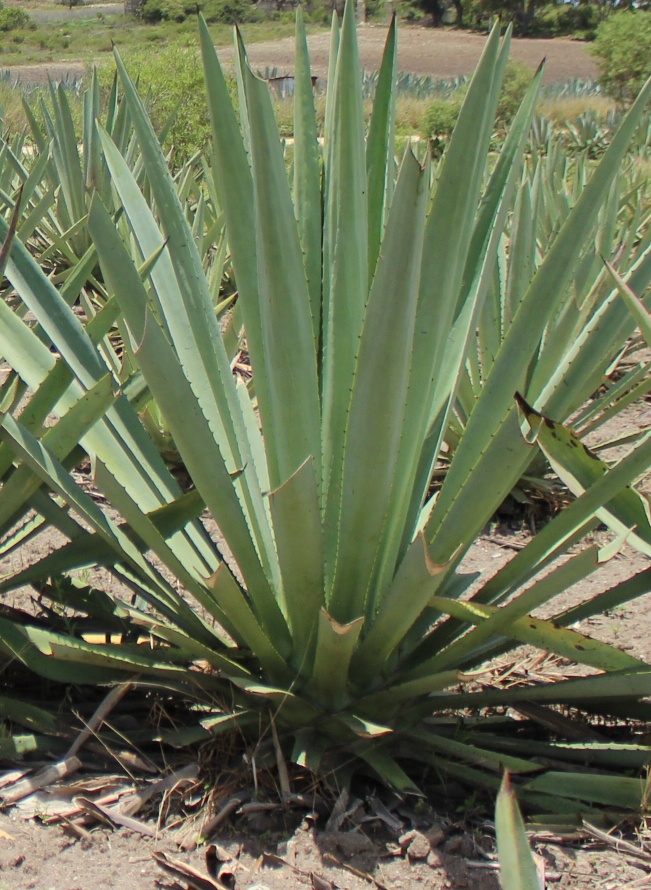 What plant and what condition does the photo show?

agave, healthy
